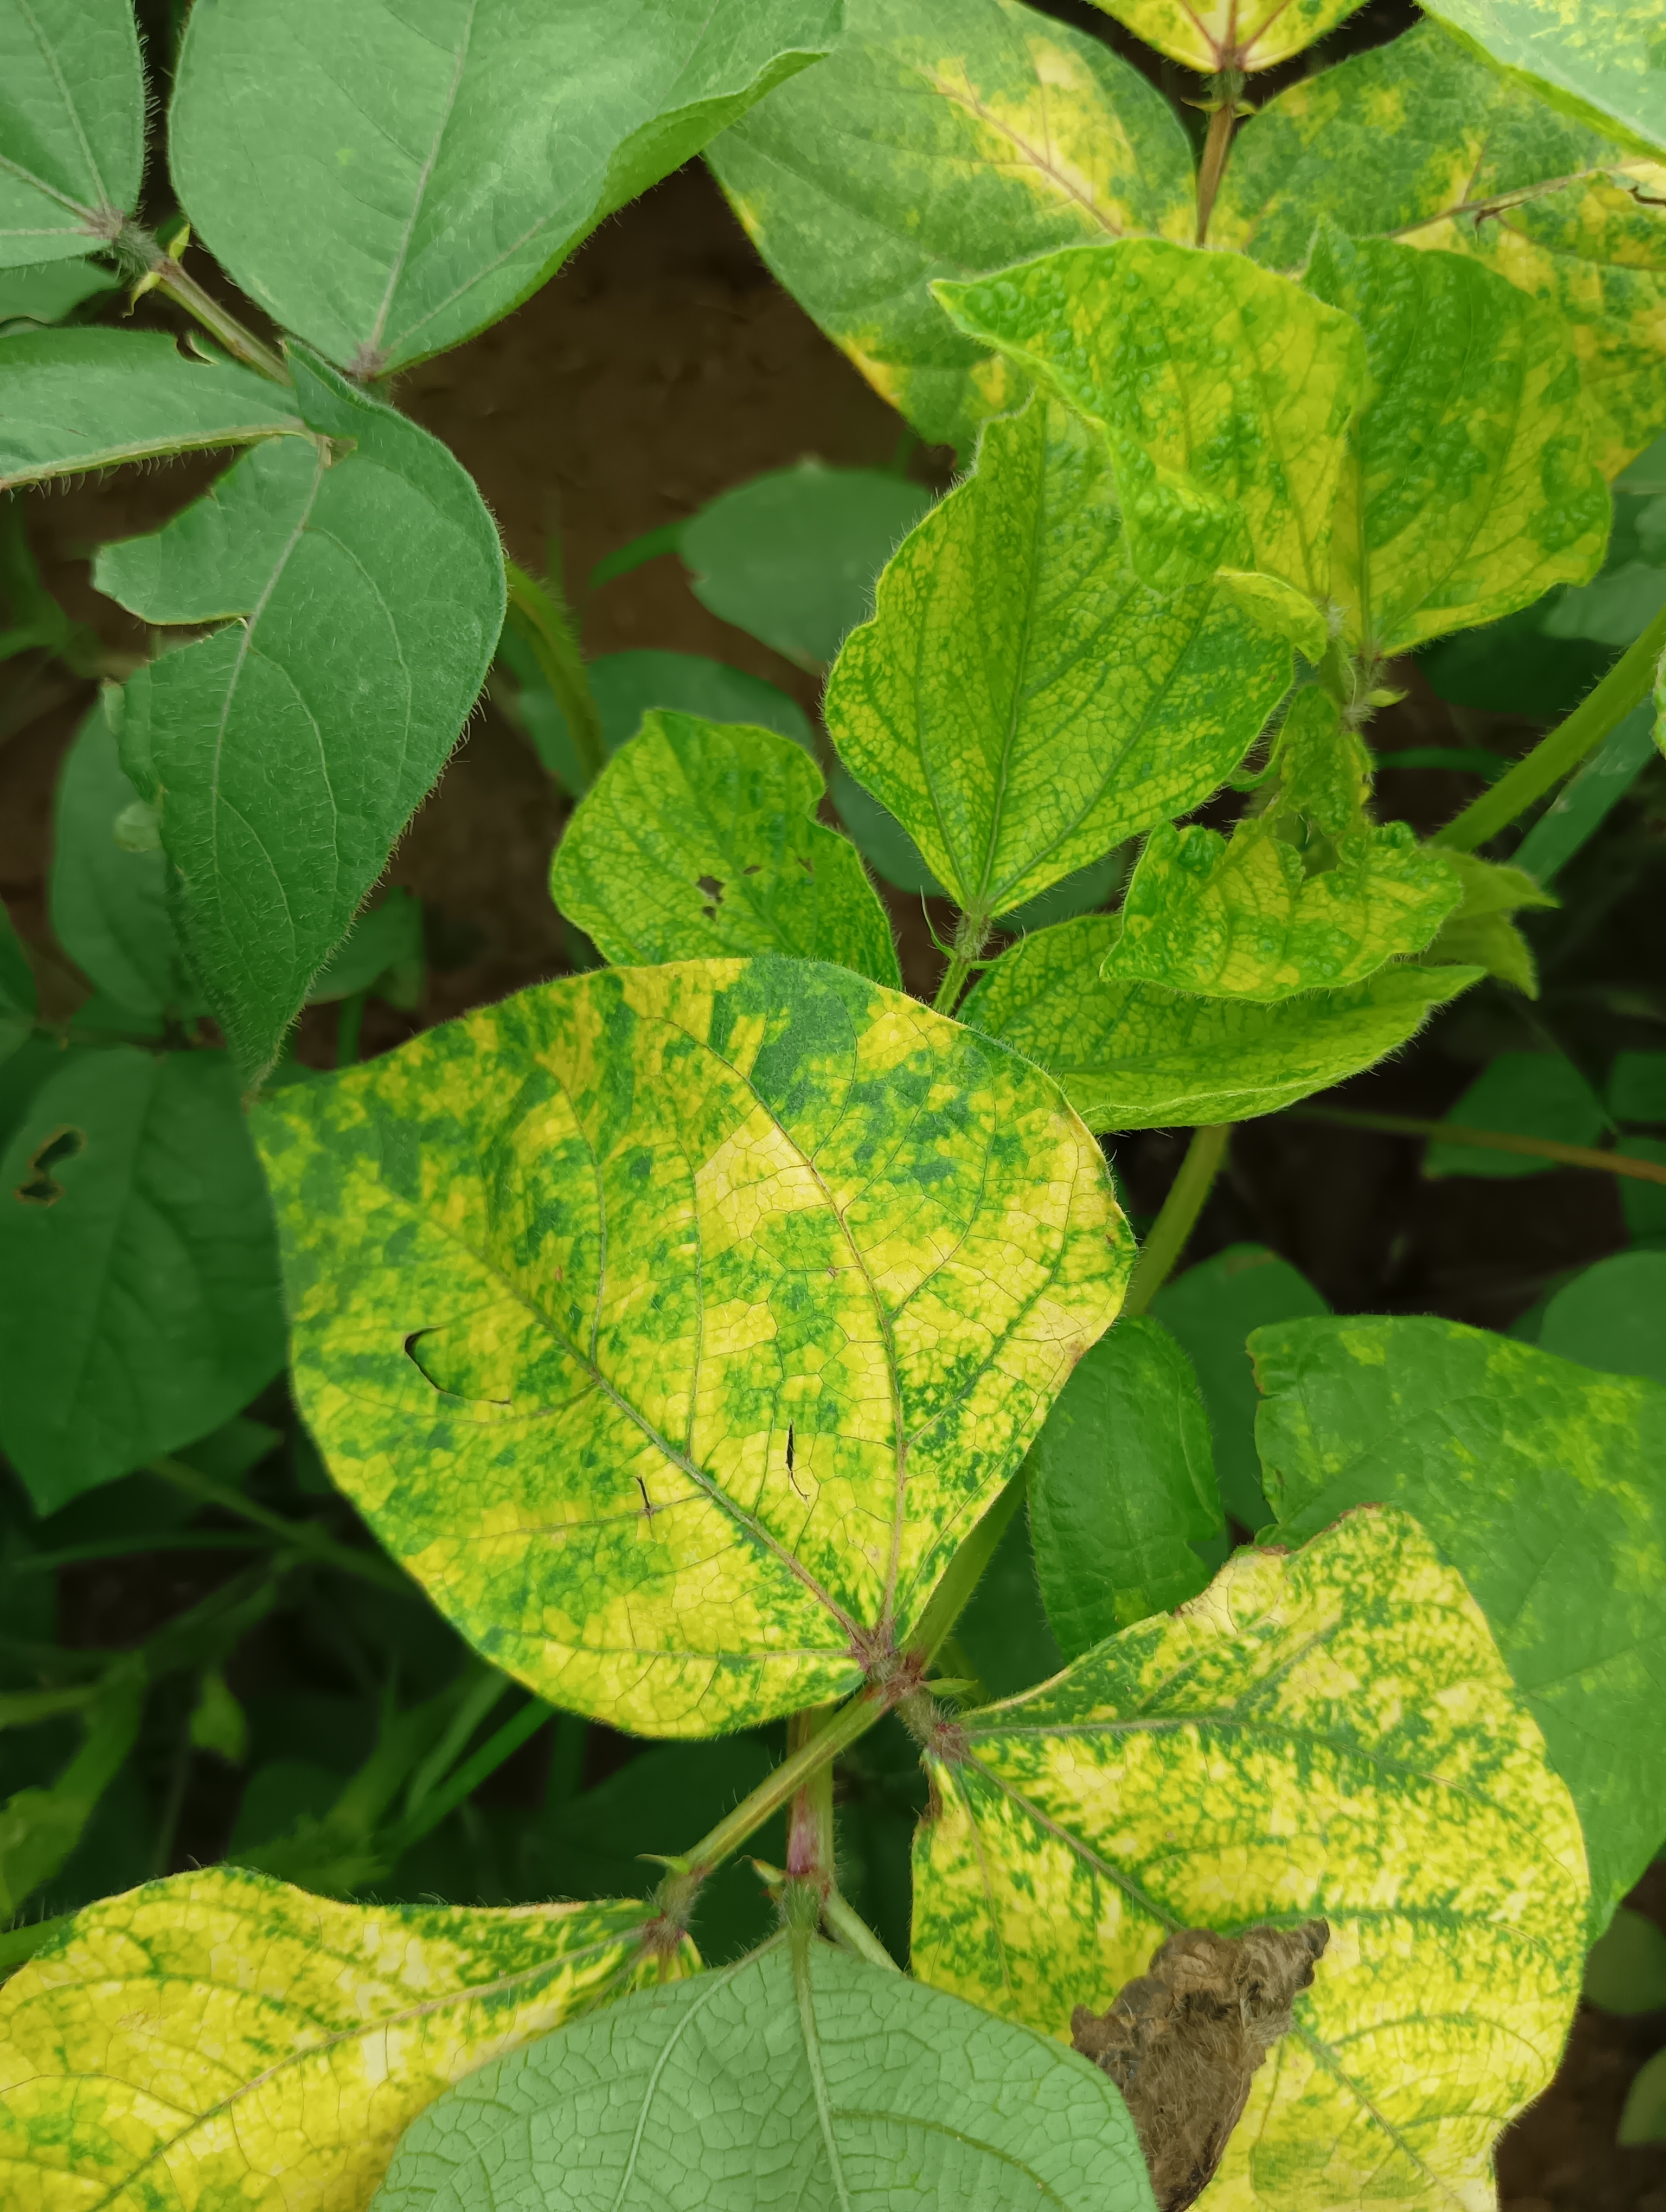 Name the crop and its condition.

mungbean, yellow mosaic
